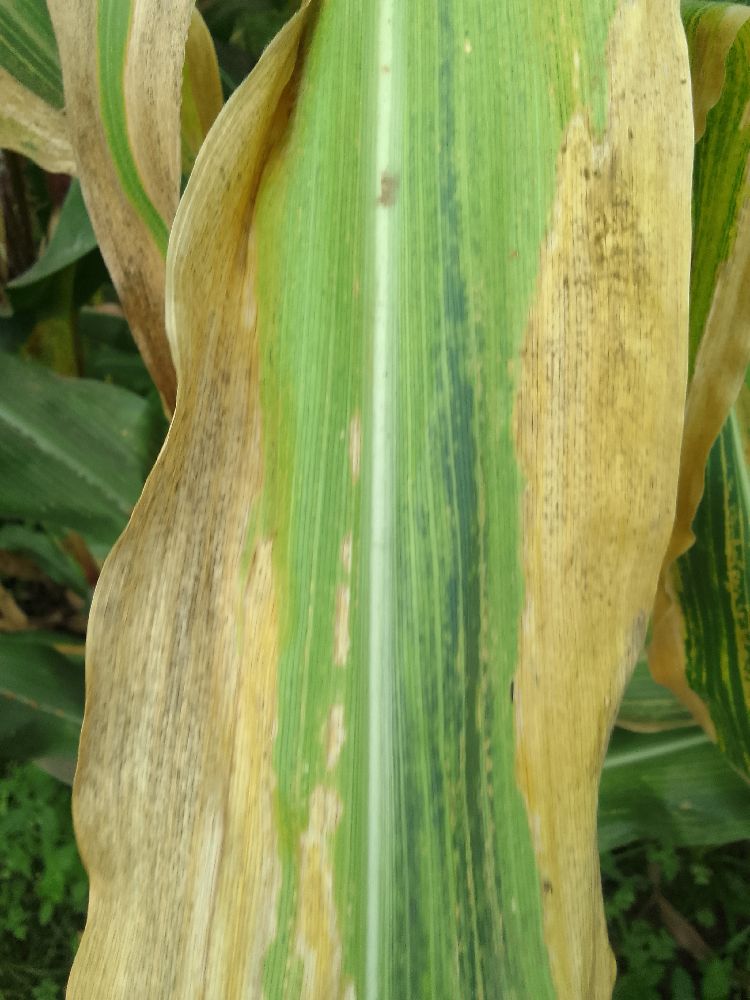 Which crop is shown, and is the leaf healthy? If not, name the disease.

maize, maize lethal necrosis
